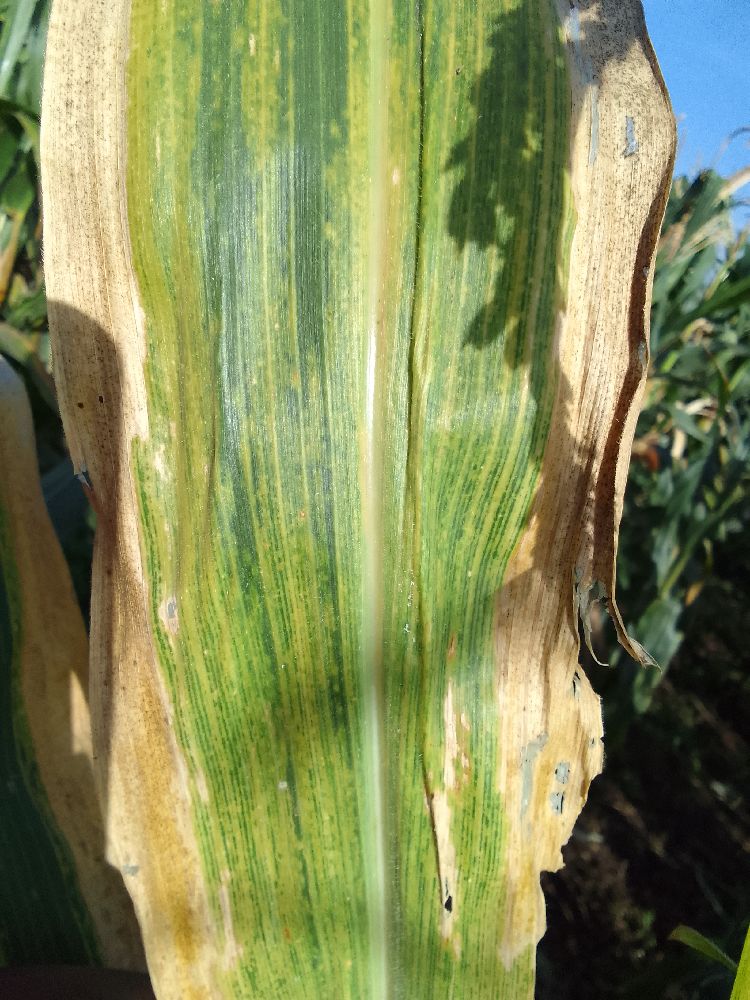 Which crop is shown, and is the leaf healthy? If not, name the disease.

maize, maize lethal necrosis
